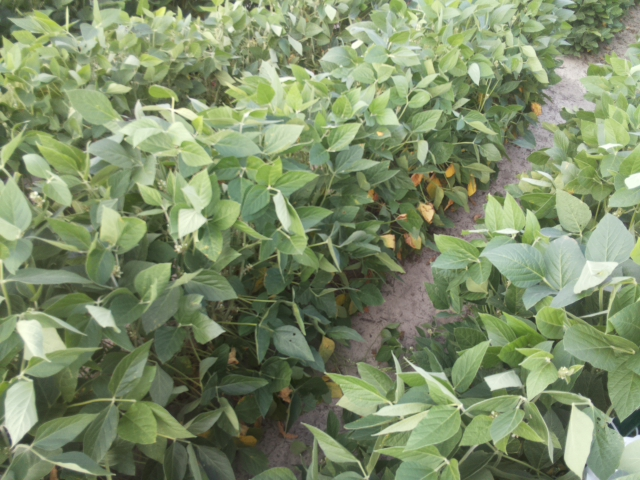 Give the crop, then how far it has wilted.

soybean, leaflets folding inward at secondary pulvinus with no turgor loss in leaflets or petioles
